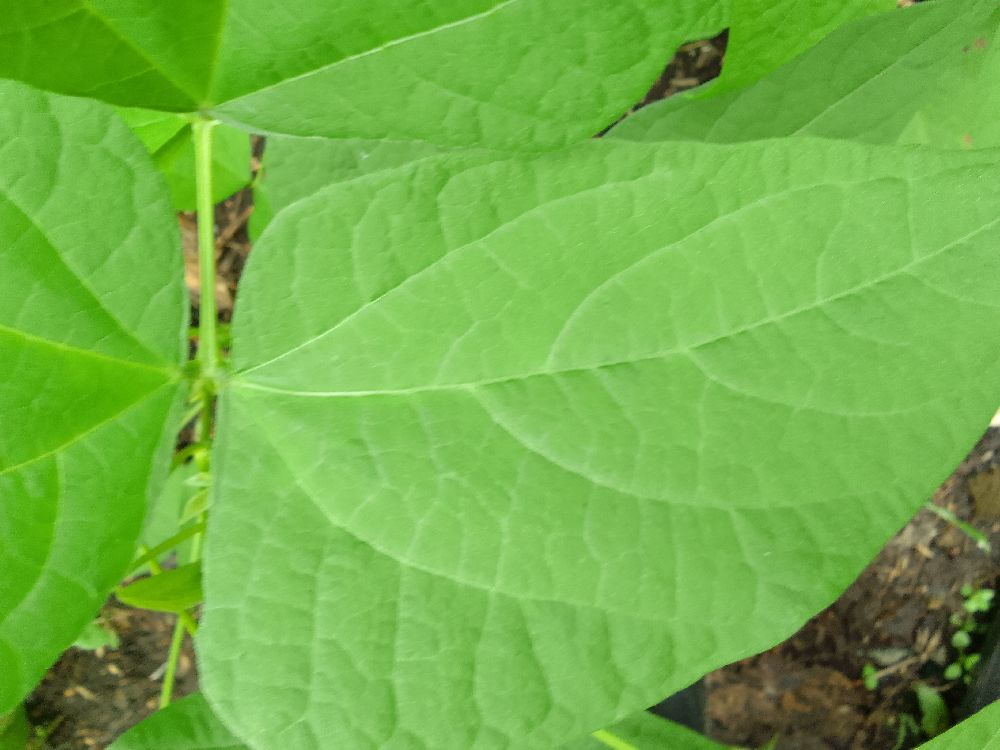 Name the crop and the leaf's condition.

common bean, healthy
